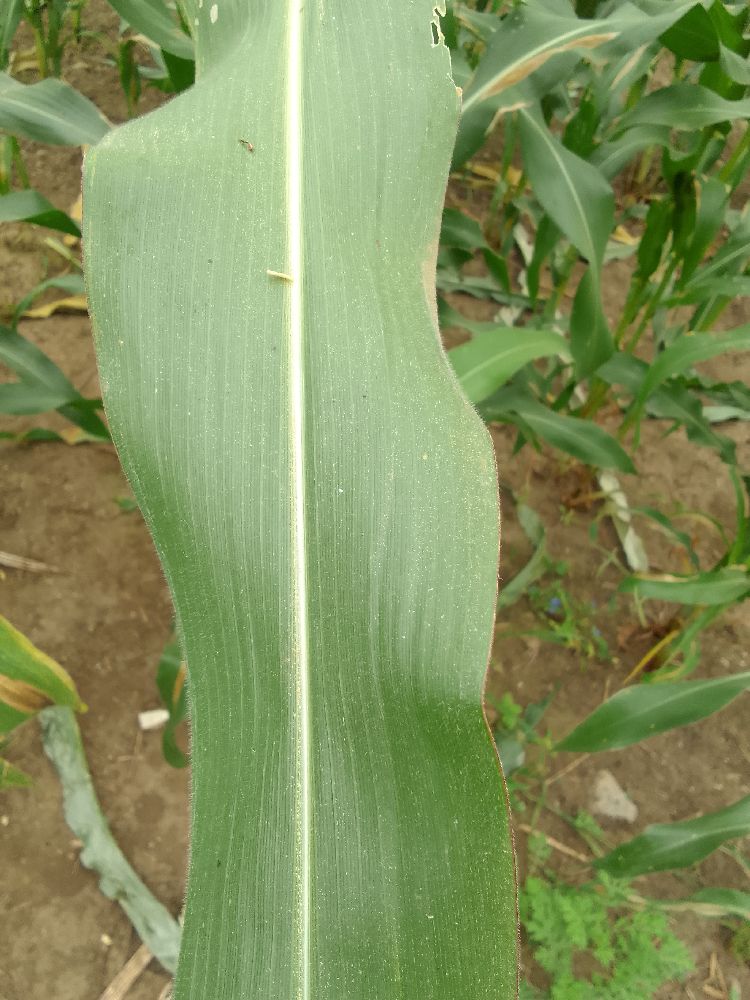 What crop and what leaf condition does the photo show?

maize, healthy
